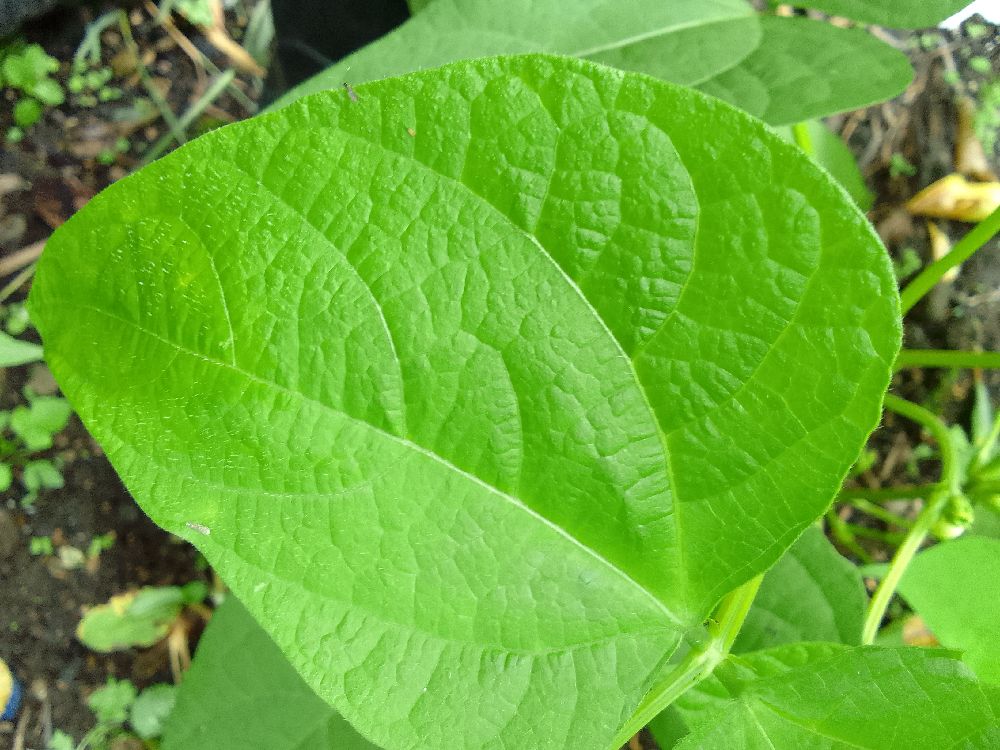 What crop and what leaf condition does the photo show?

common bean, healthy
